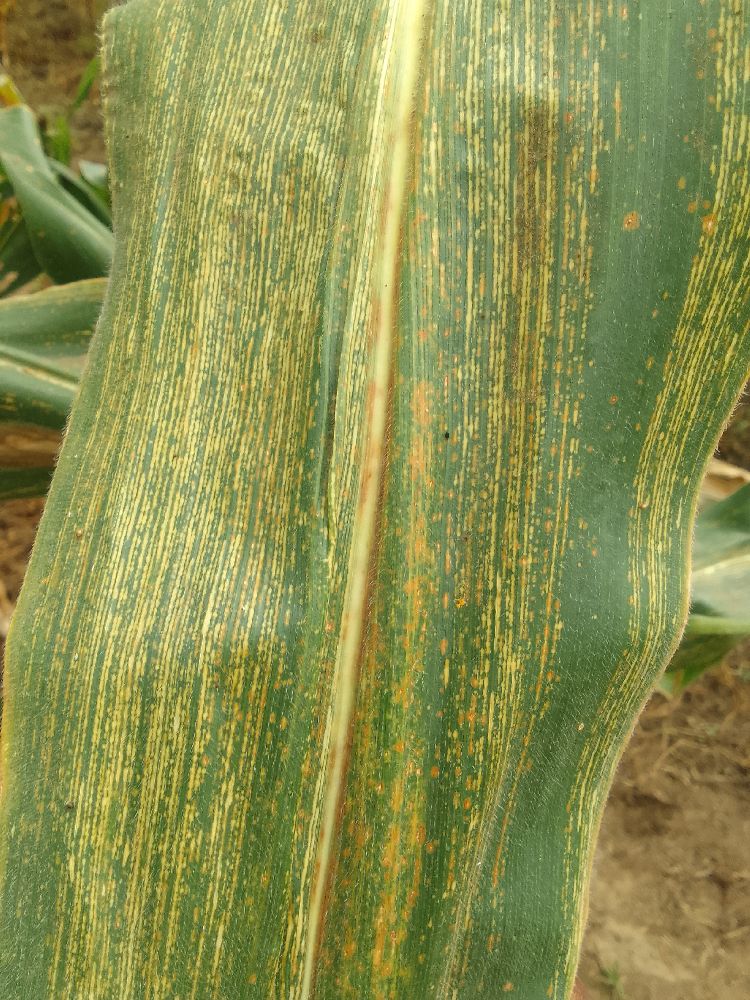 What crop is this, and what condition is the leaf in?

maize, maize streak virus
